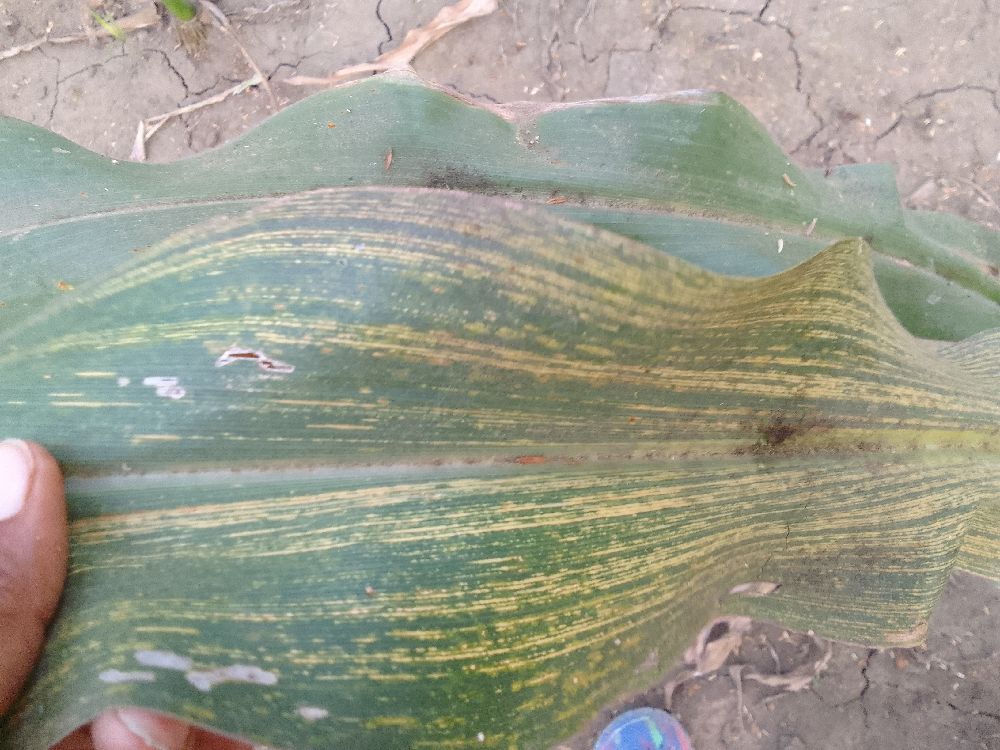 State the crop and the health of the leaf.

maize, maize streak virus
